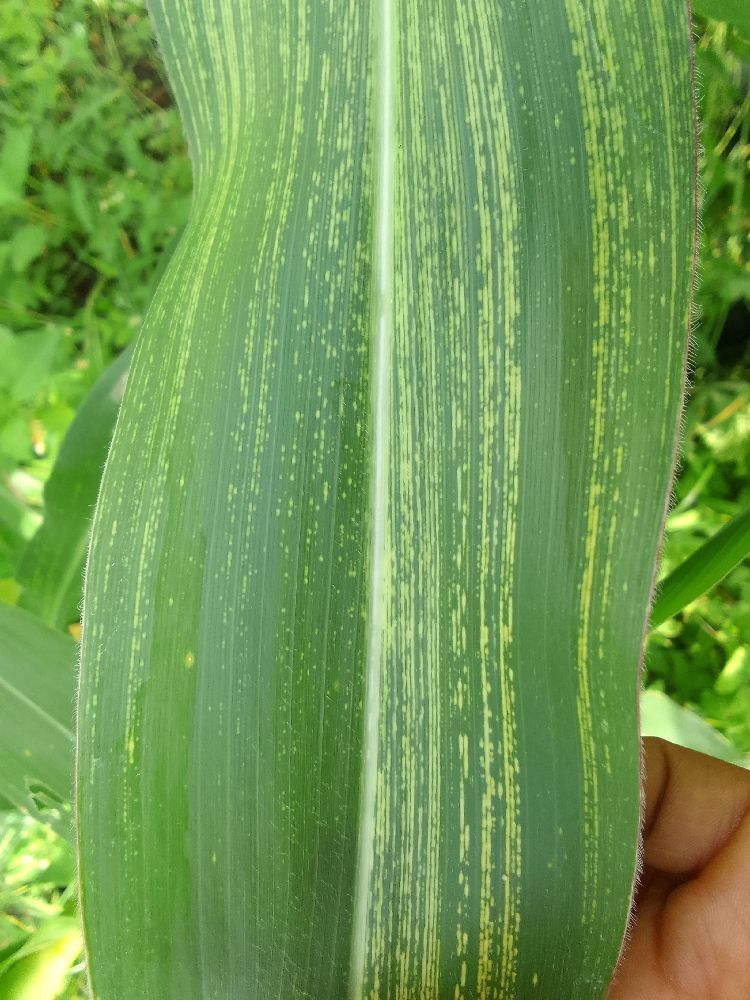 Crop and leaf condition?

maize, maize streak virus
